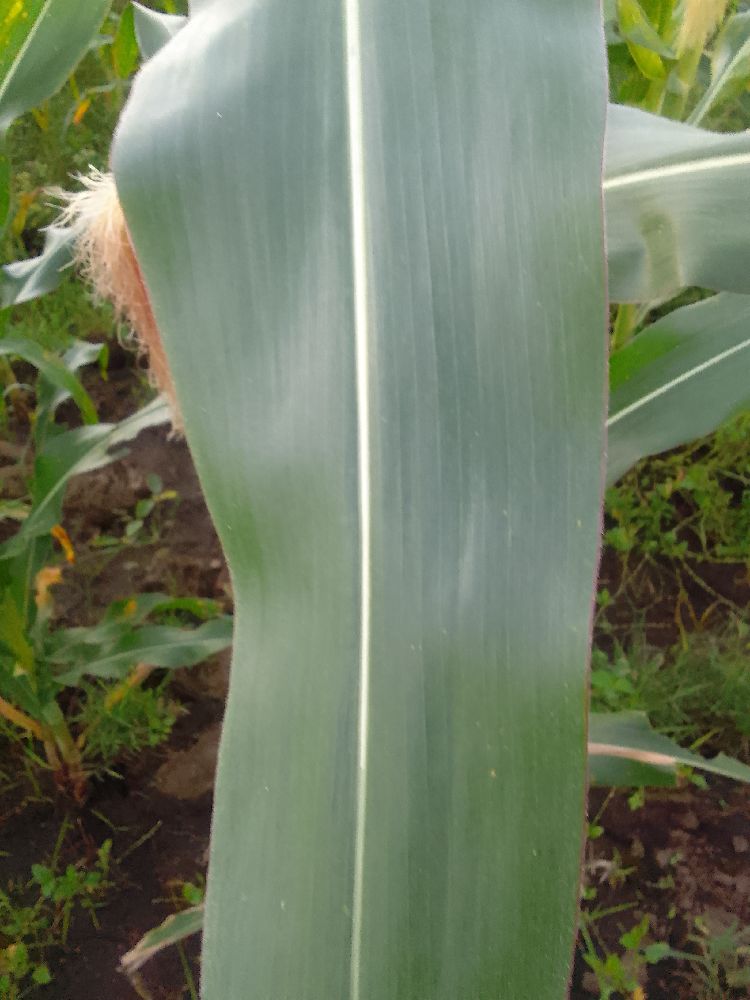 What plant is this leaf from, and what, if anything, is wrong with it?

maize, healthy
